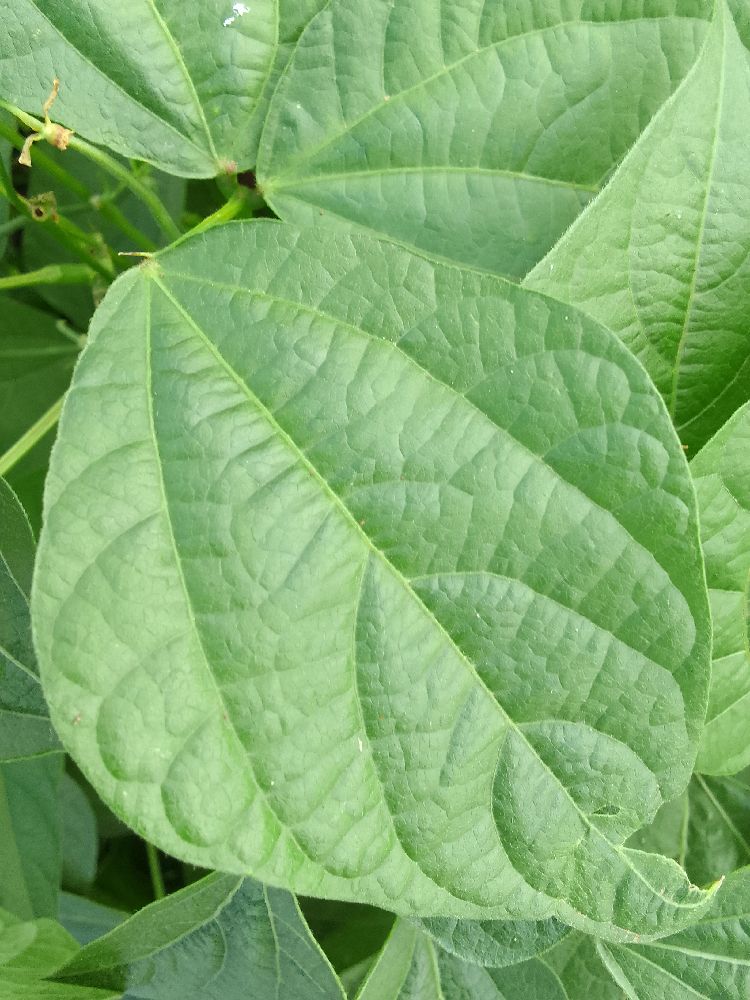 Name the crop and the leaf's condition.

common bean, healthy
